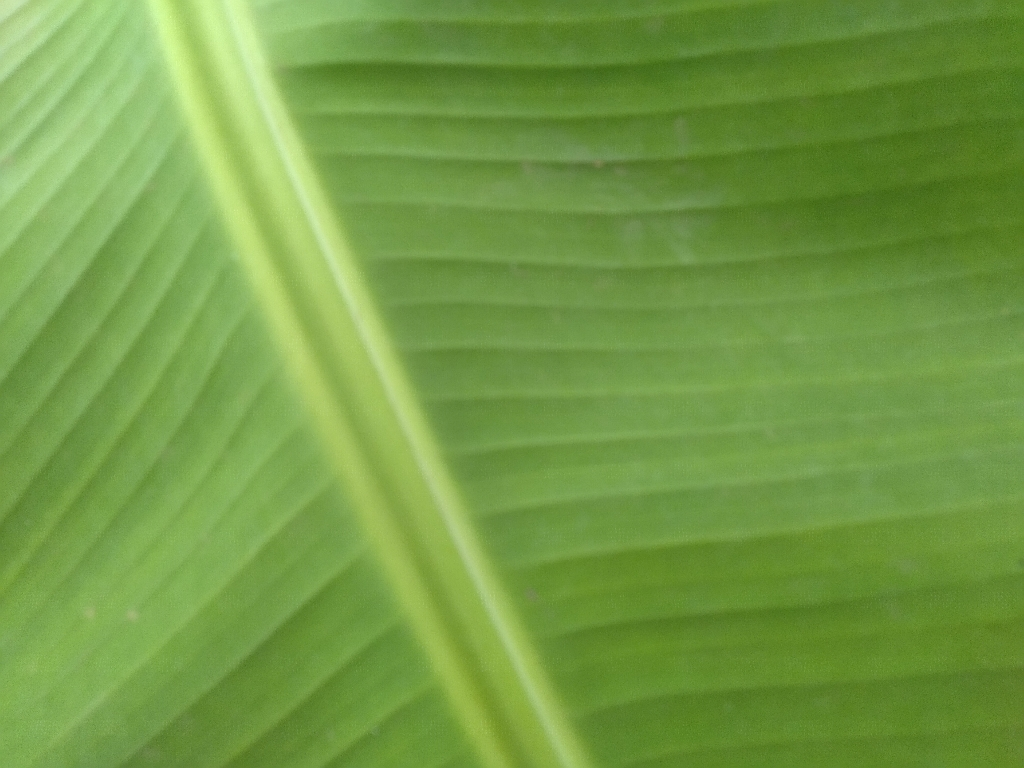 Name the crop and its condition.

banana, healthy
